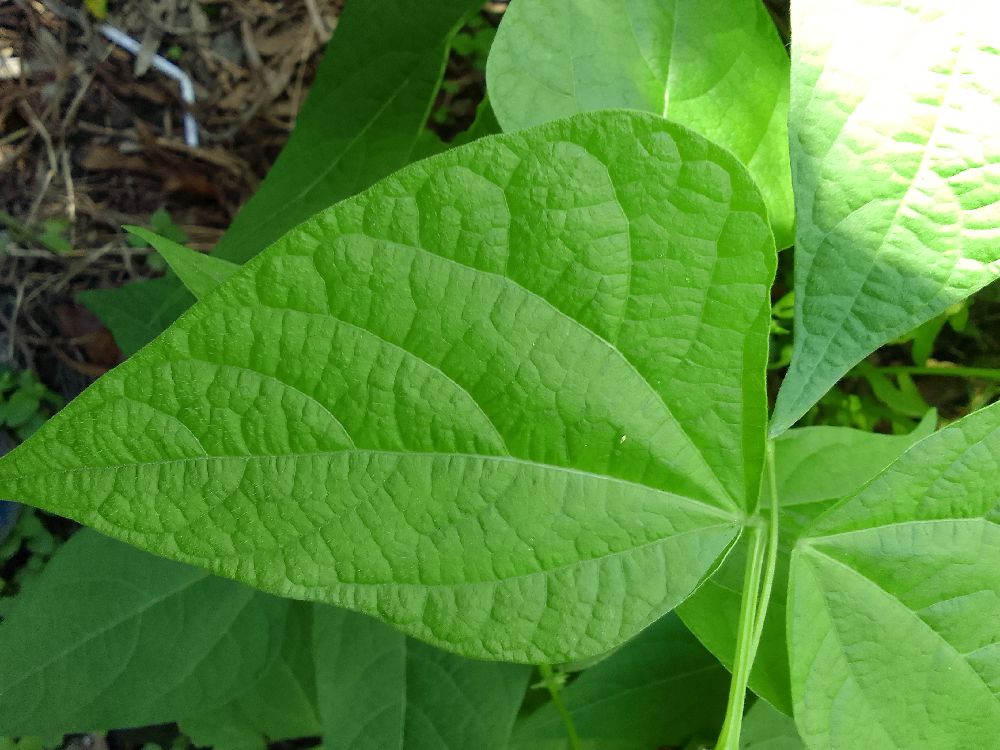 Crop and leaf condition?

common bean, healthy
